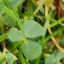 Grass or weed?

unstructured weed
